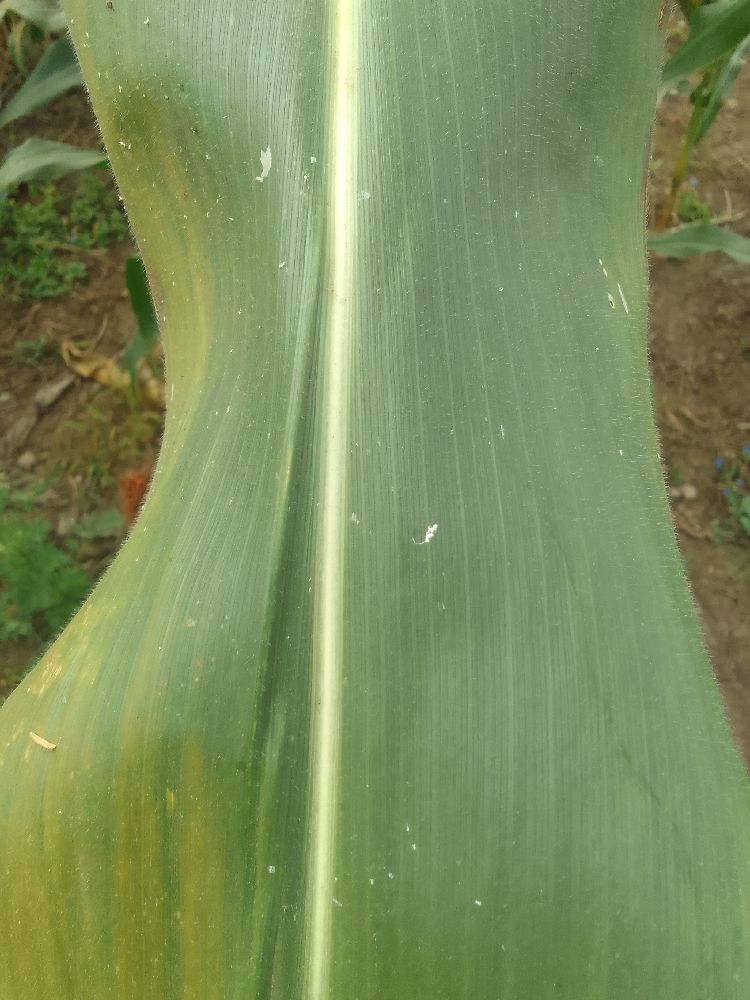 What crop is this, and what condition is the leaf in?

maize, healthy
